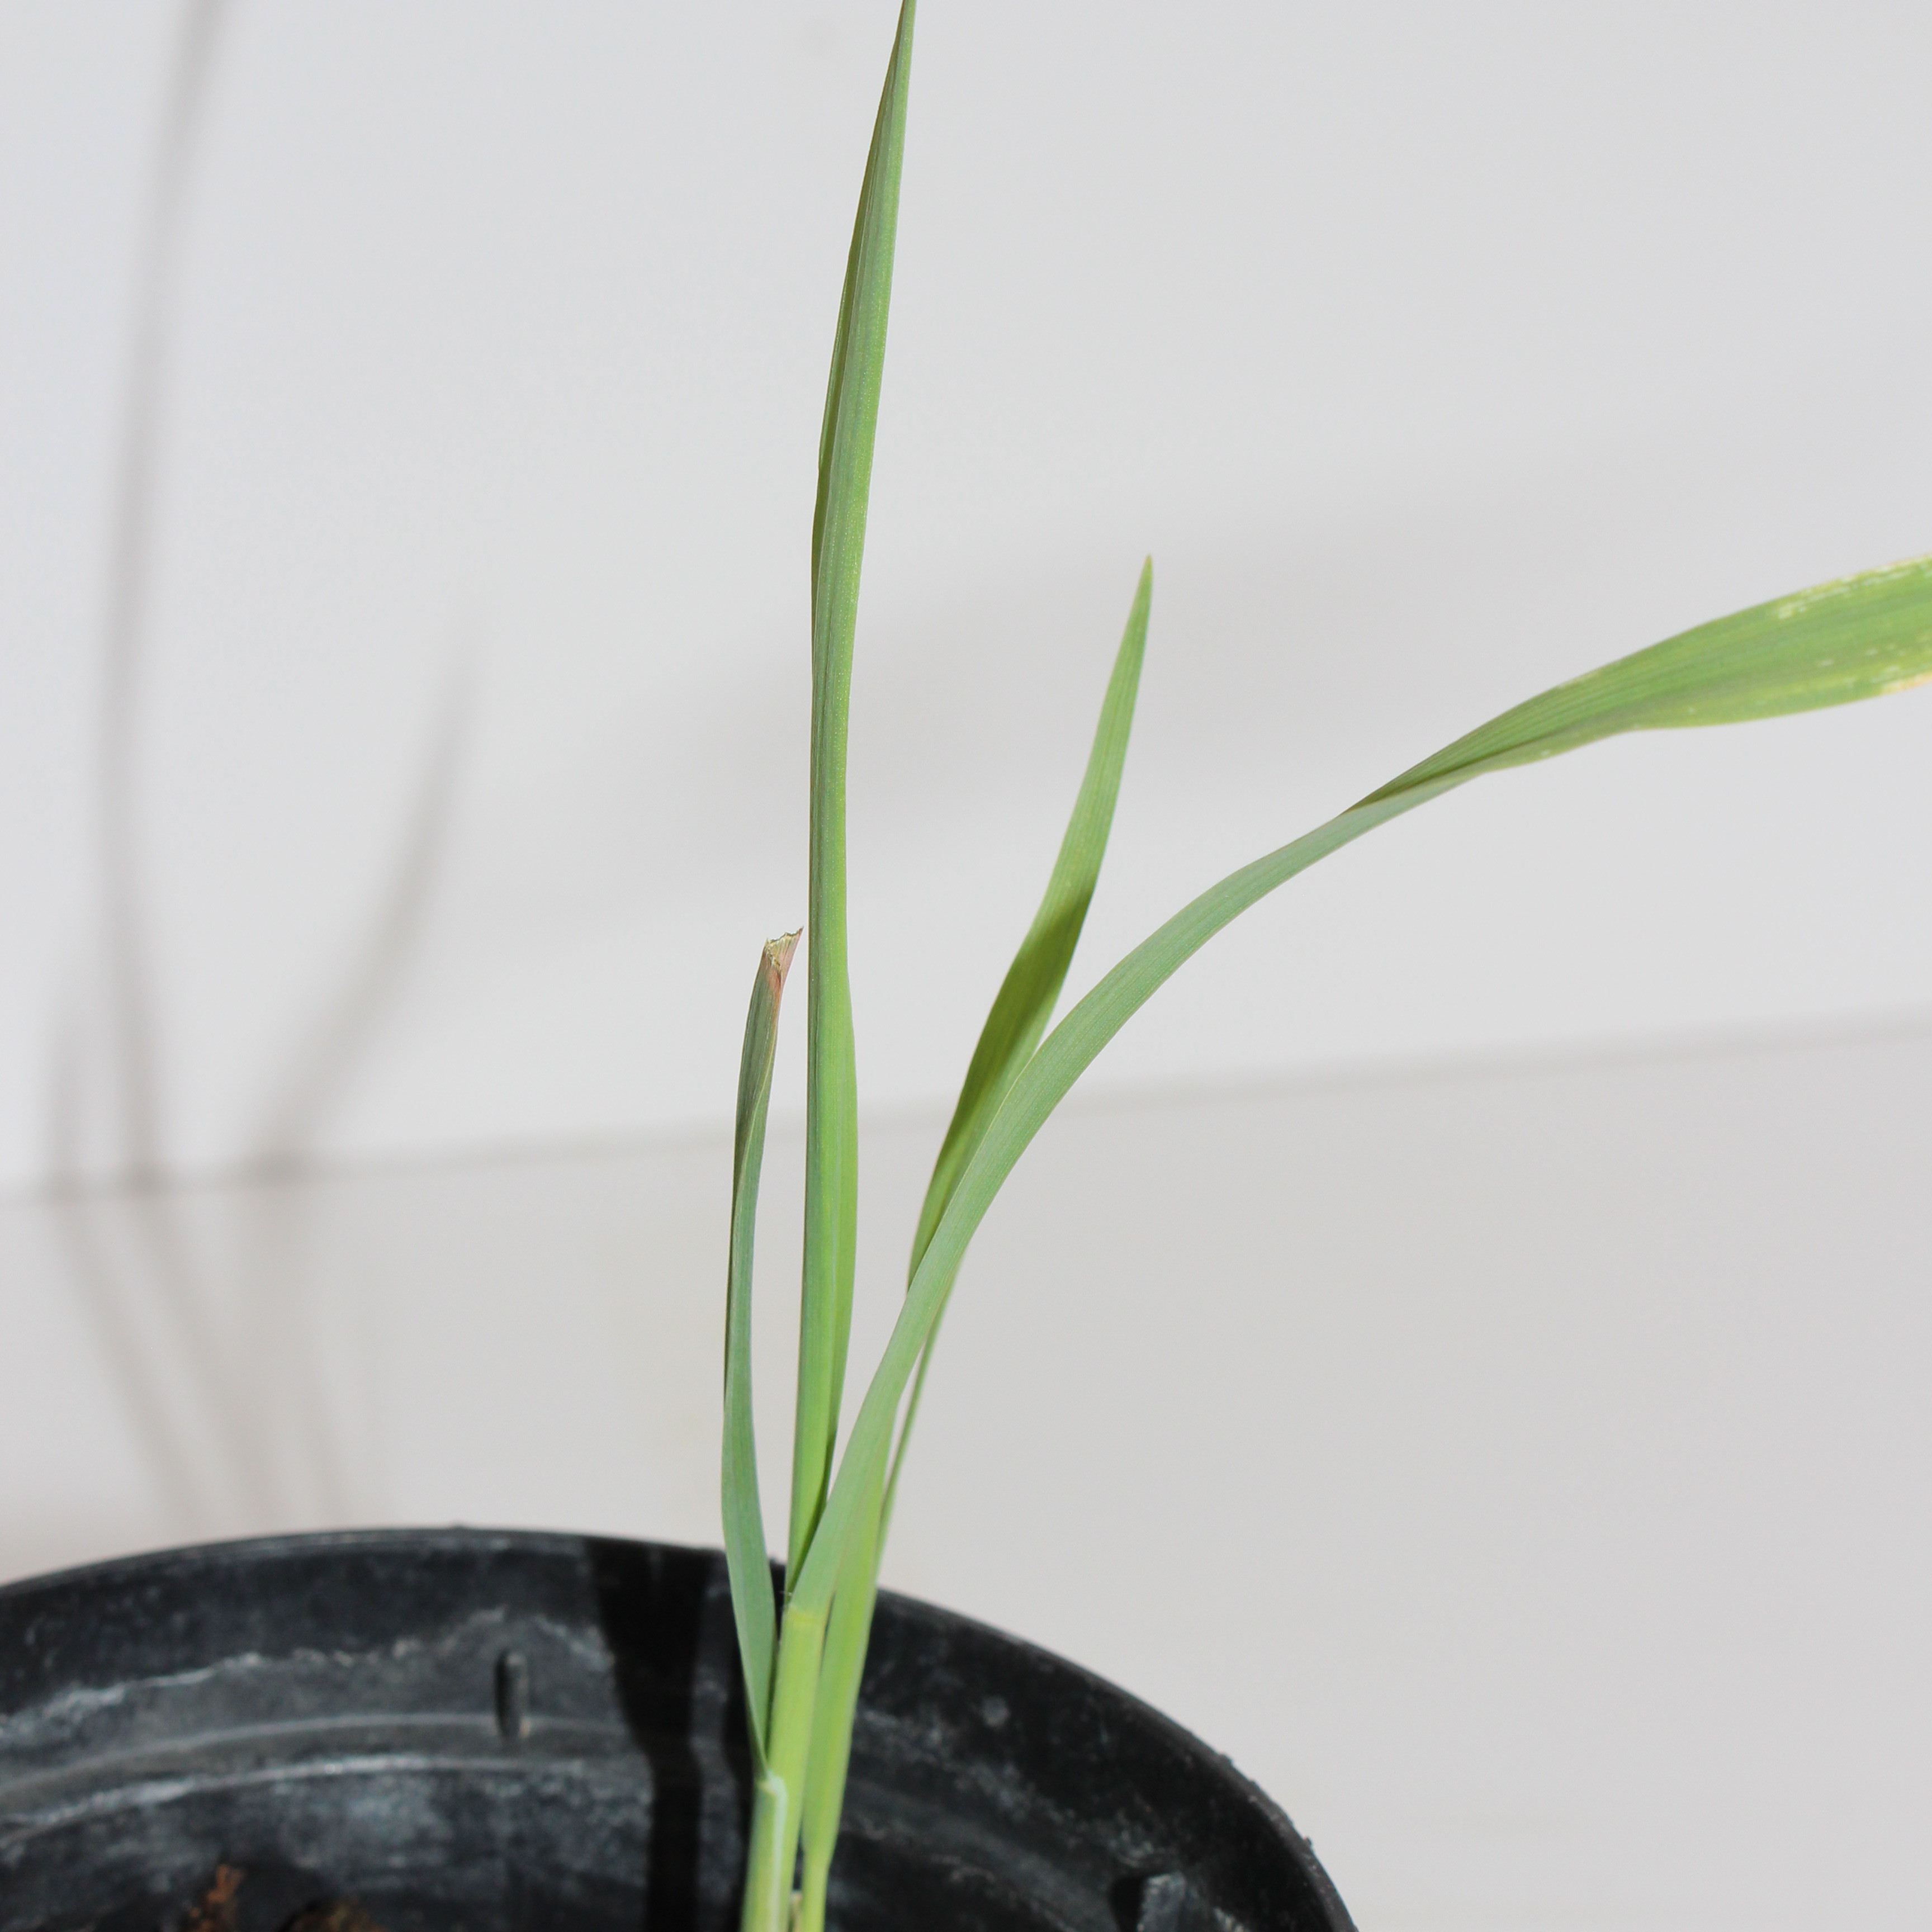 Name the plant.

Avena sterilis
